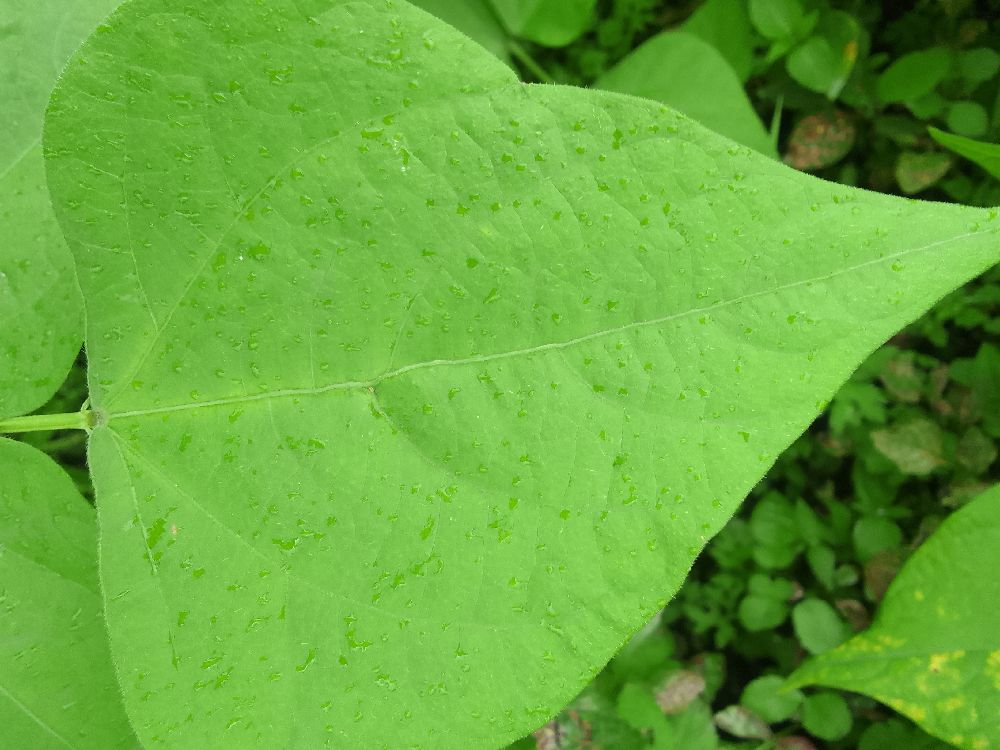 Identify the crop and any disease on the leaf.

common bean, healthy
